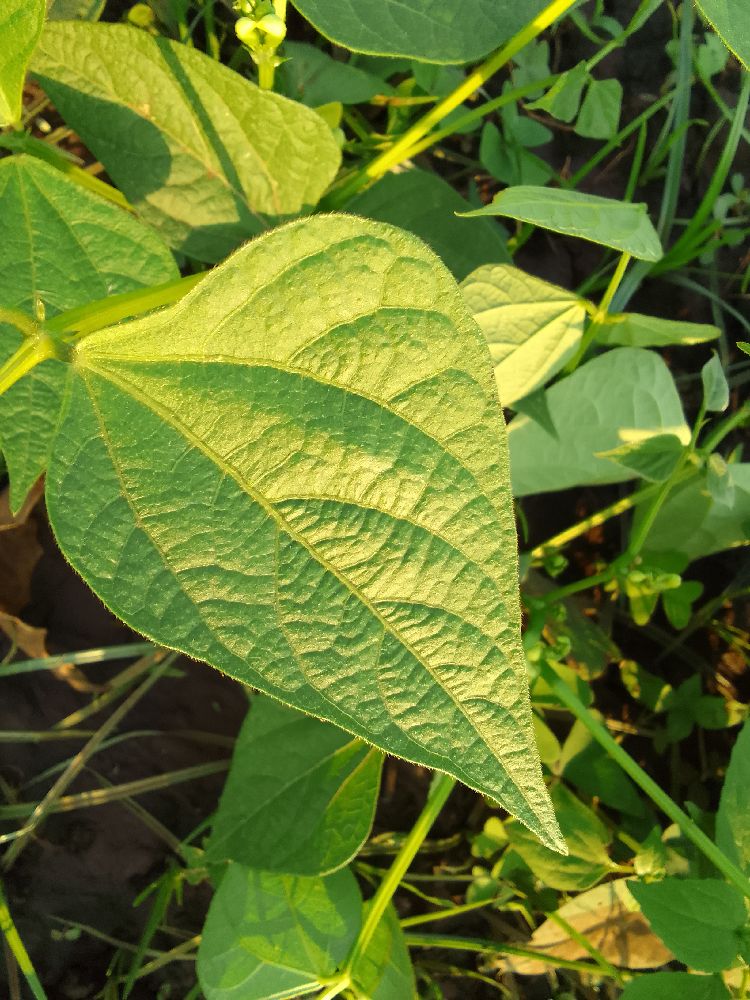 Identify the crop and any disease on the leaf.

common bean, healthy
